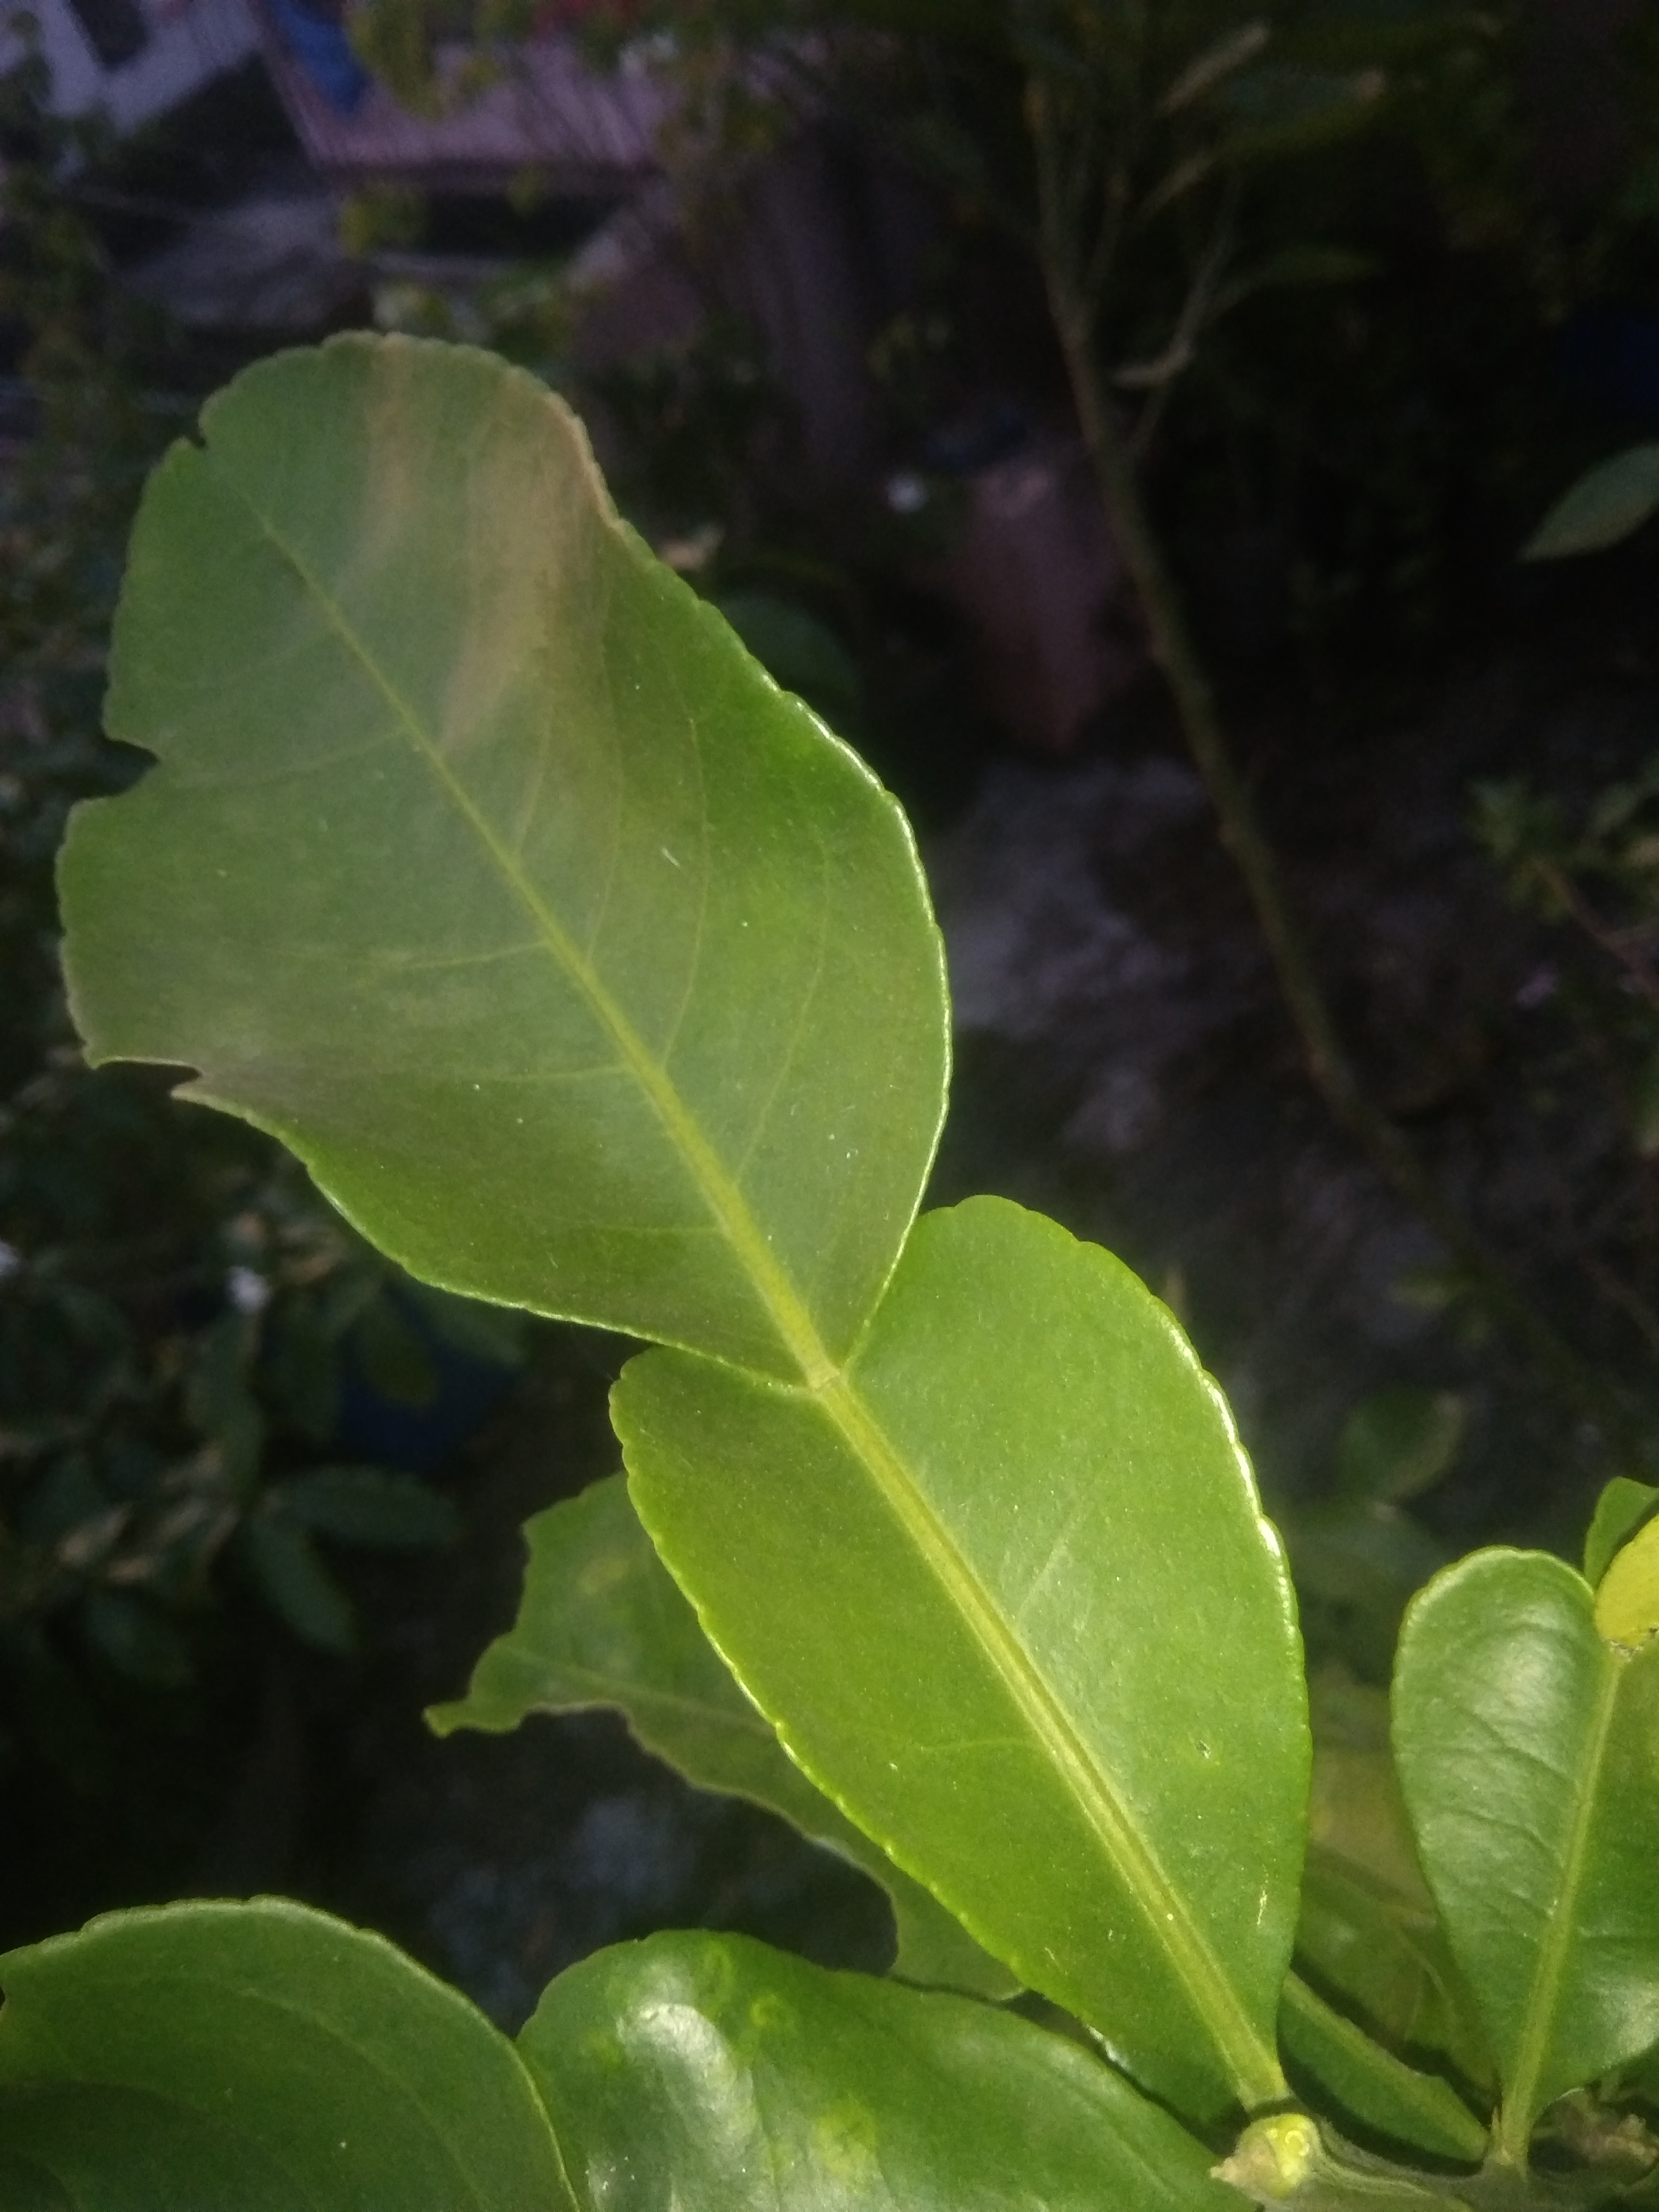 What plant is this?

lemon
